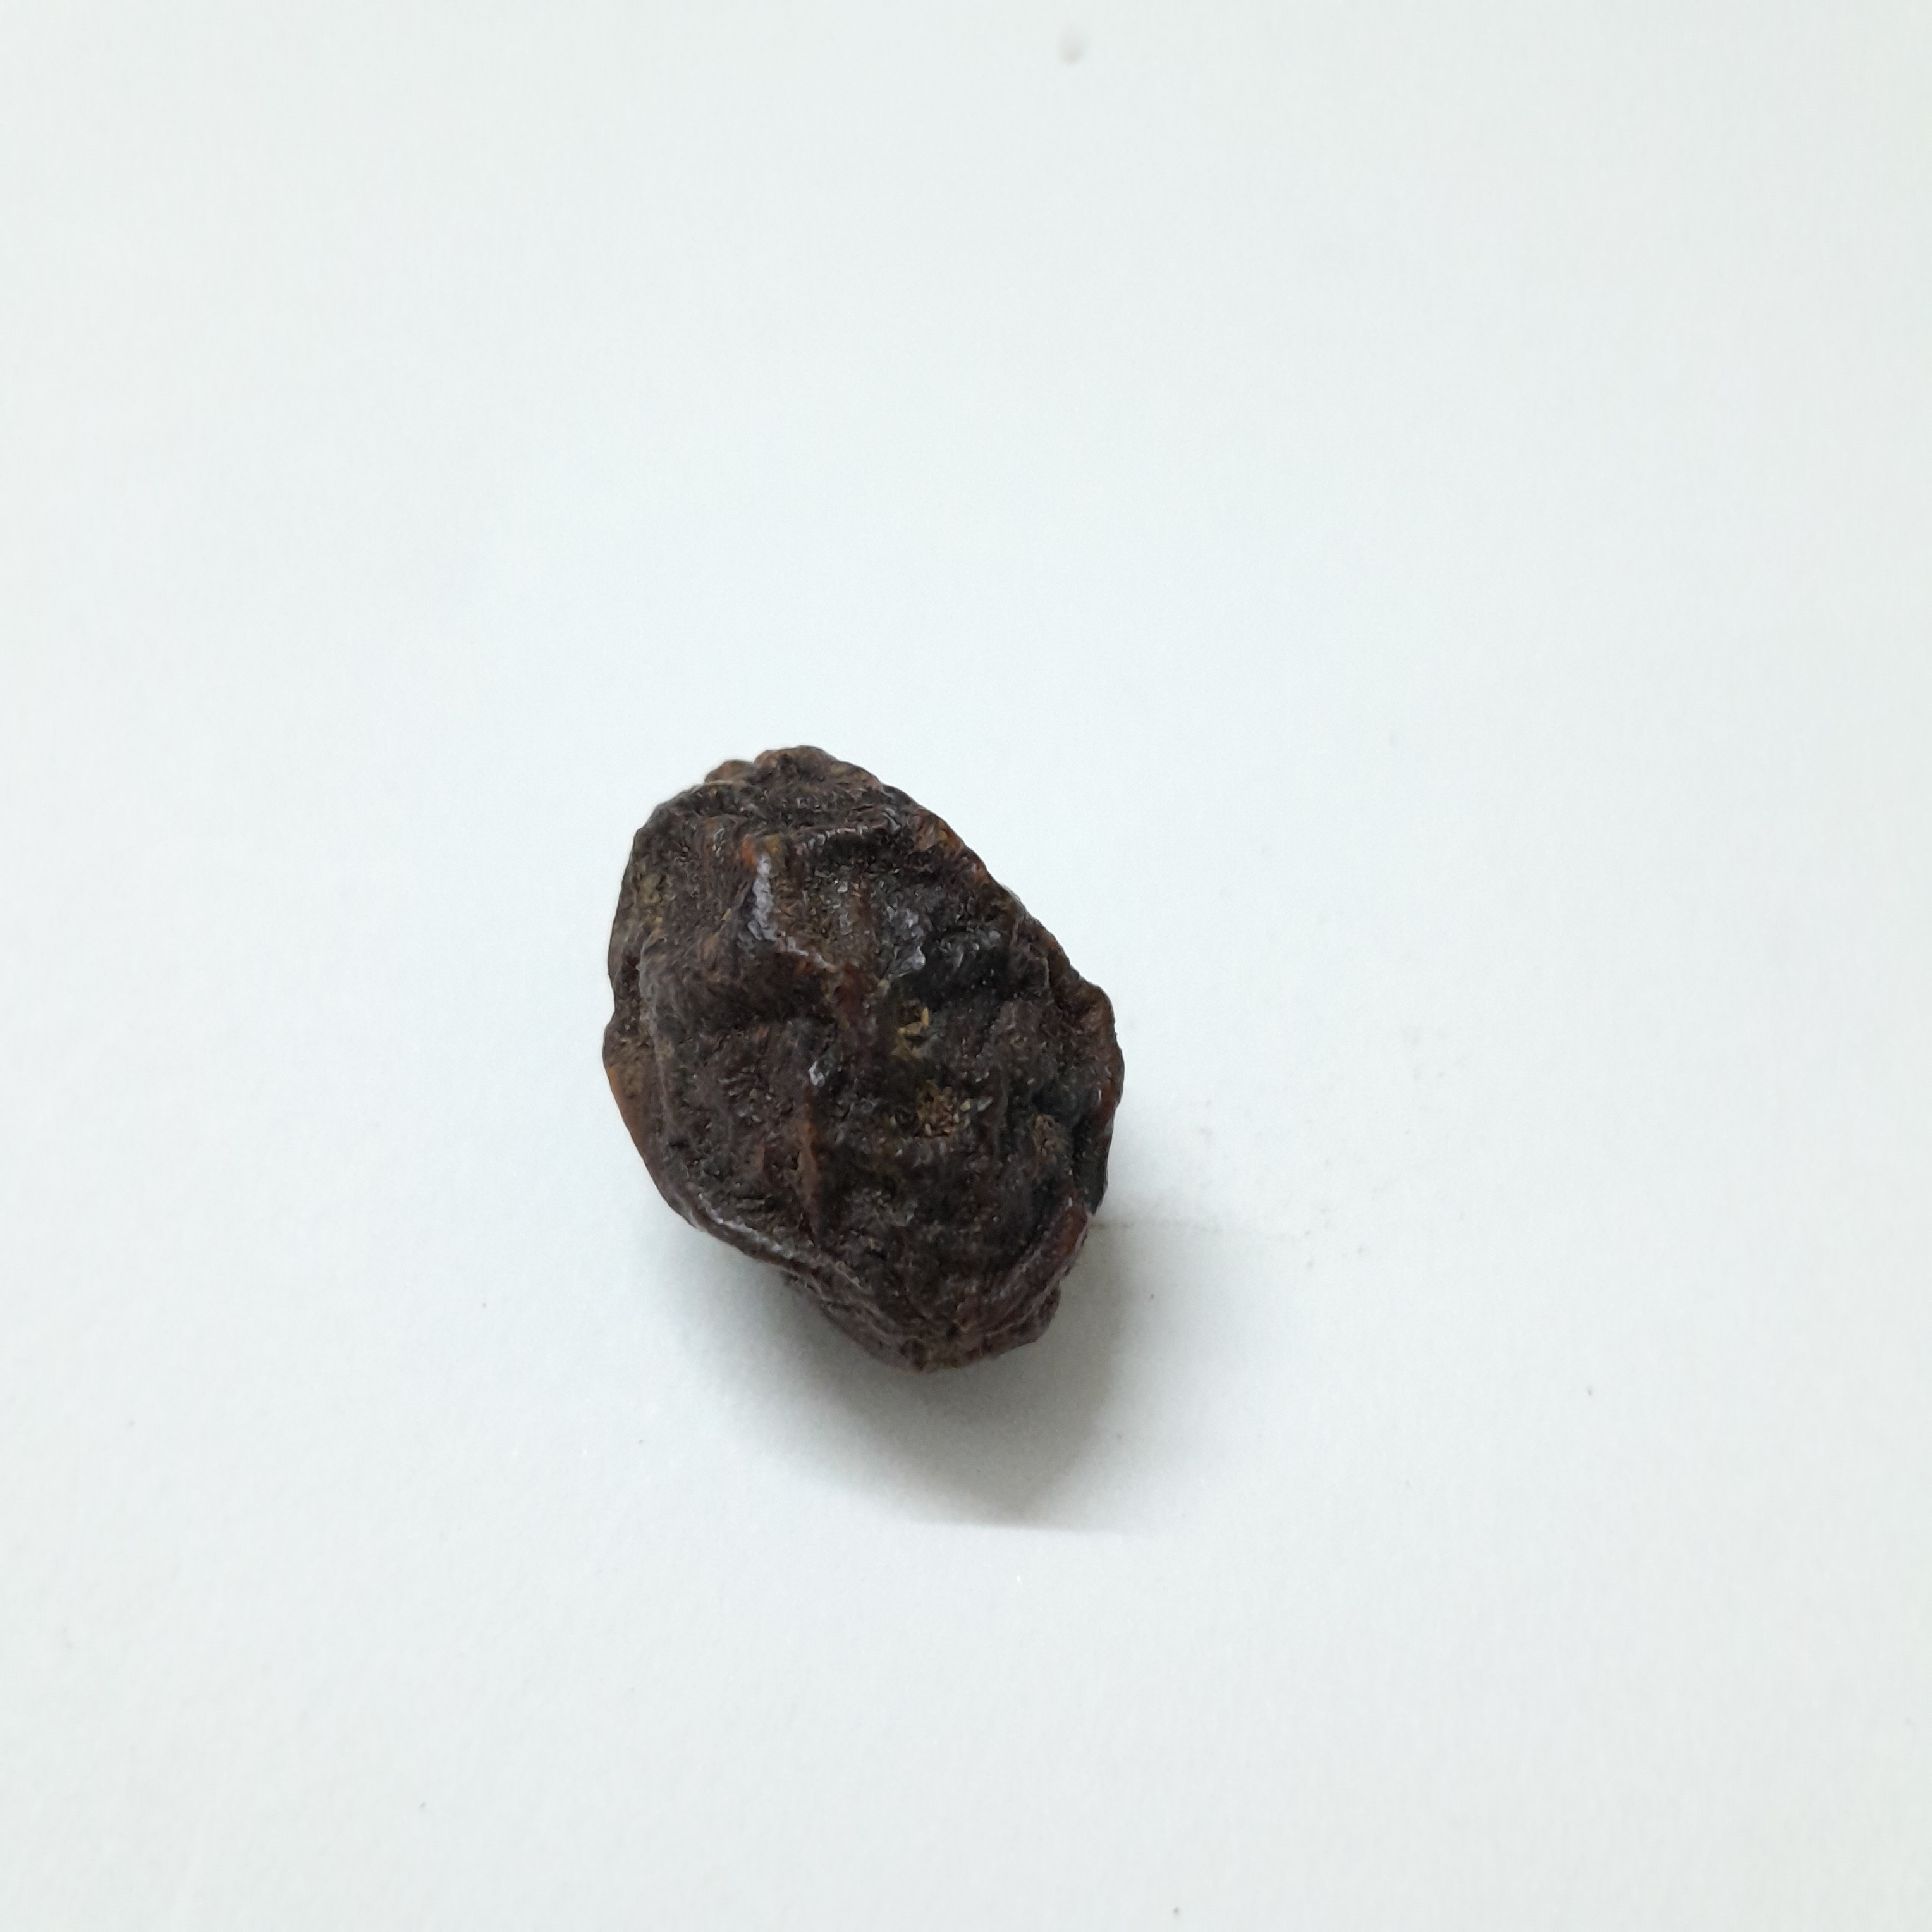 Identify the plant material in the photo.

kadukharik
